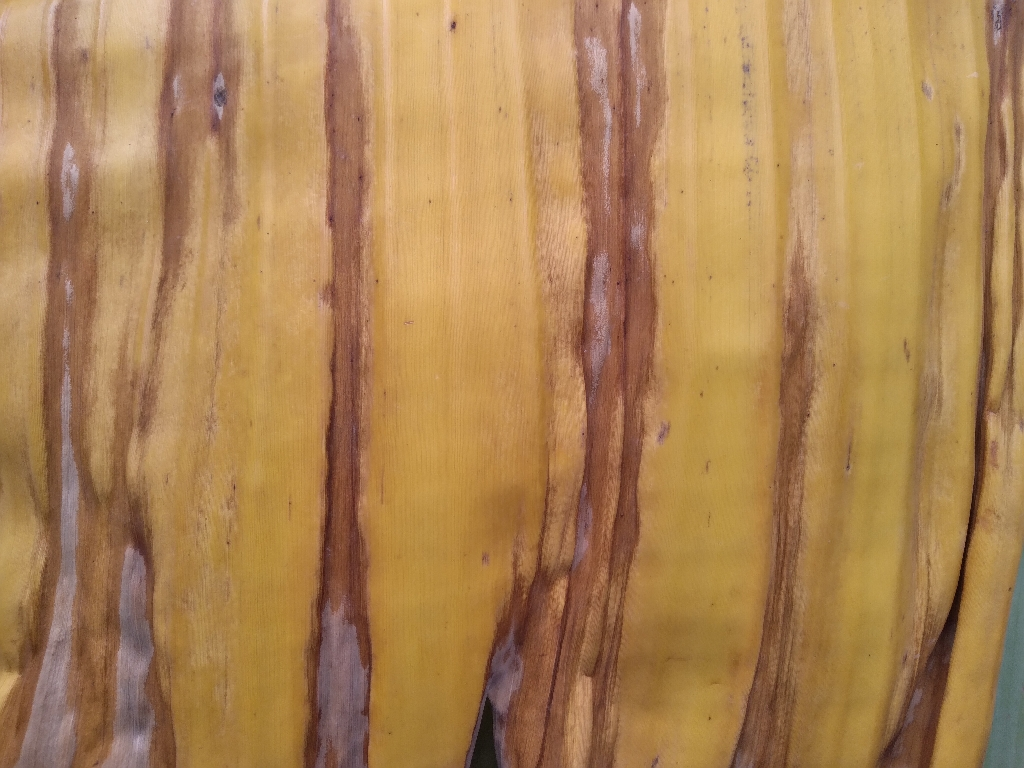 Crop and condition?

banana, fusarium wilt race 1
